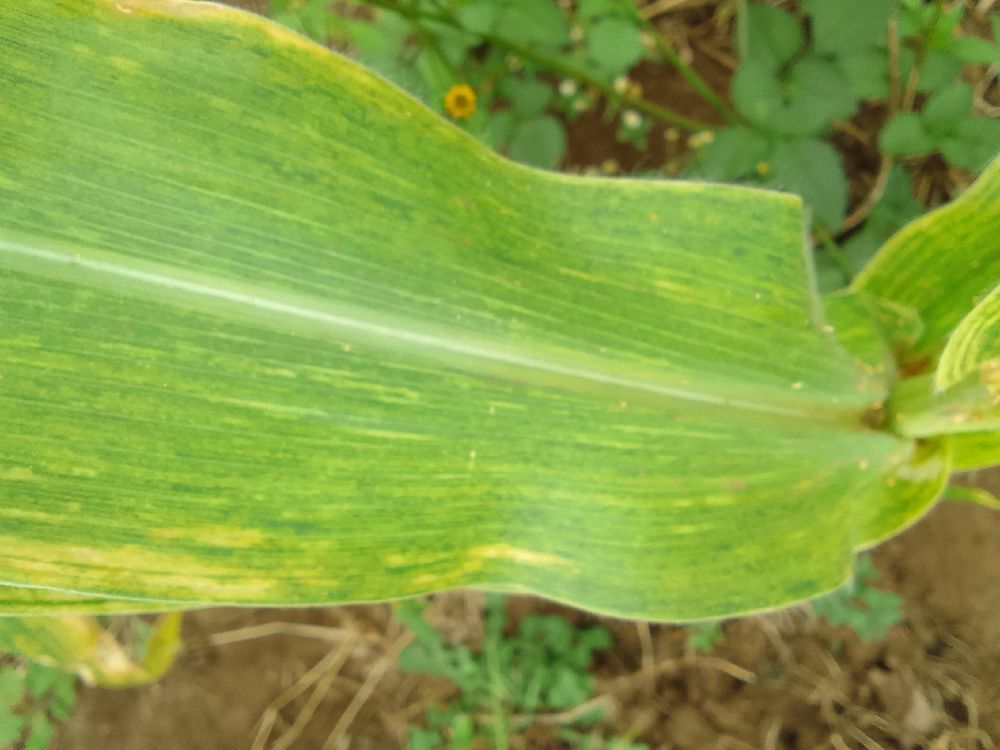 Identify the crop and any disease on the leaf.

maize, maize lethal necrosis
